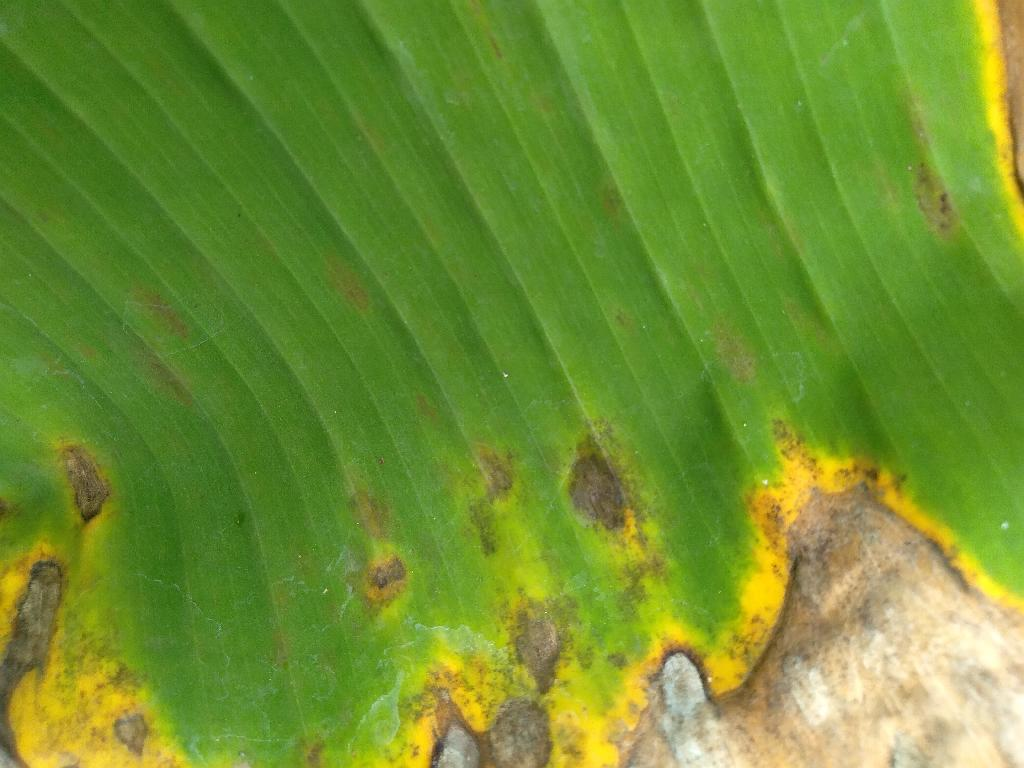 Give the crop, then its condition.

banana, black sigatoka
